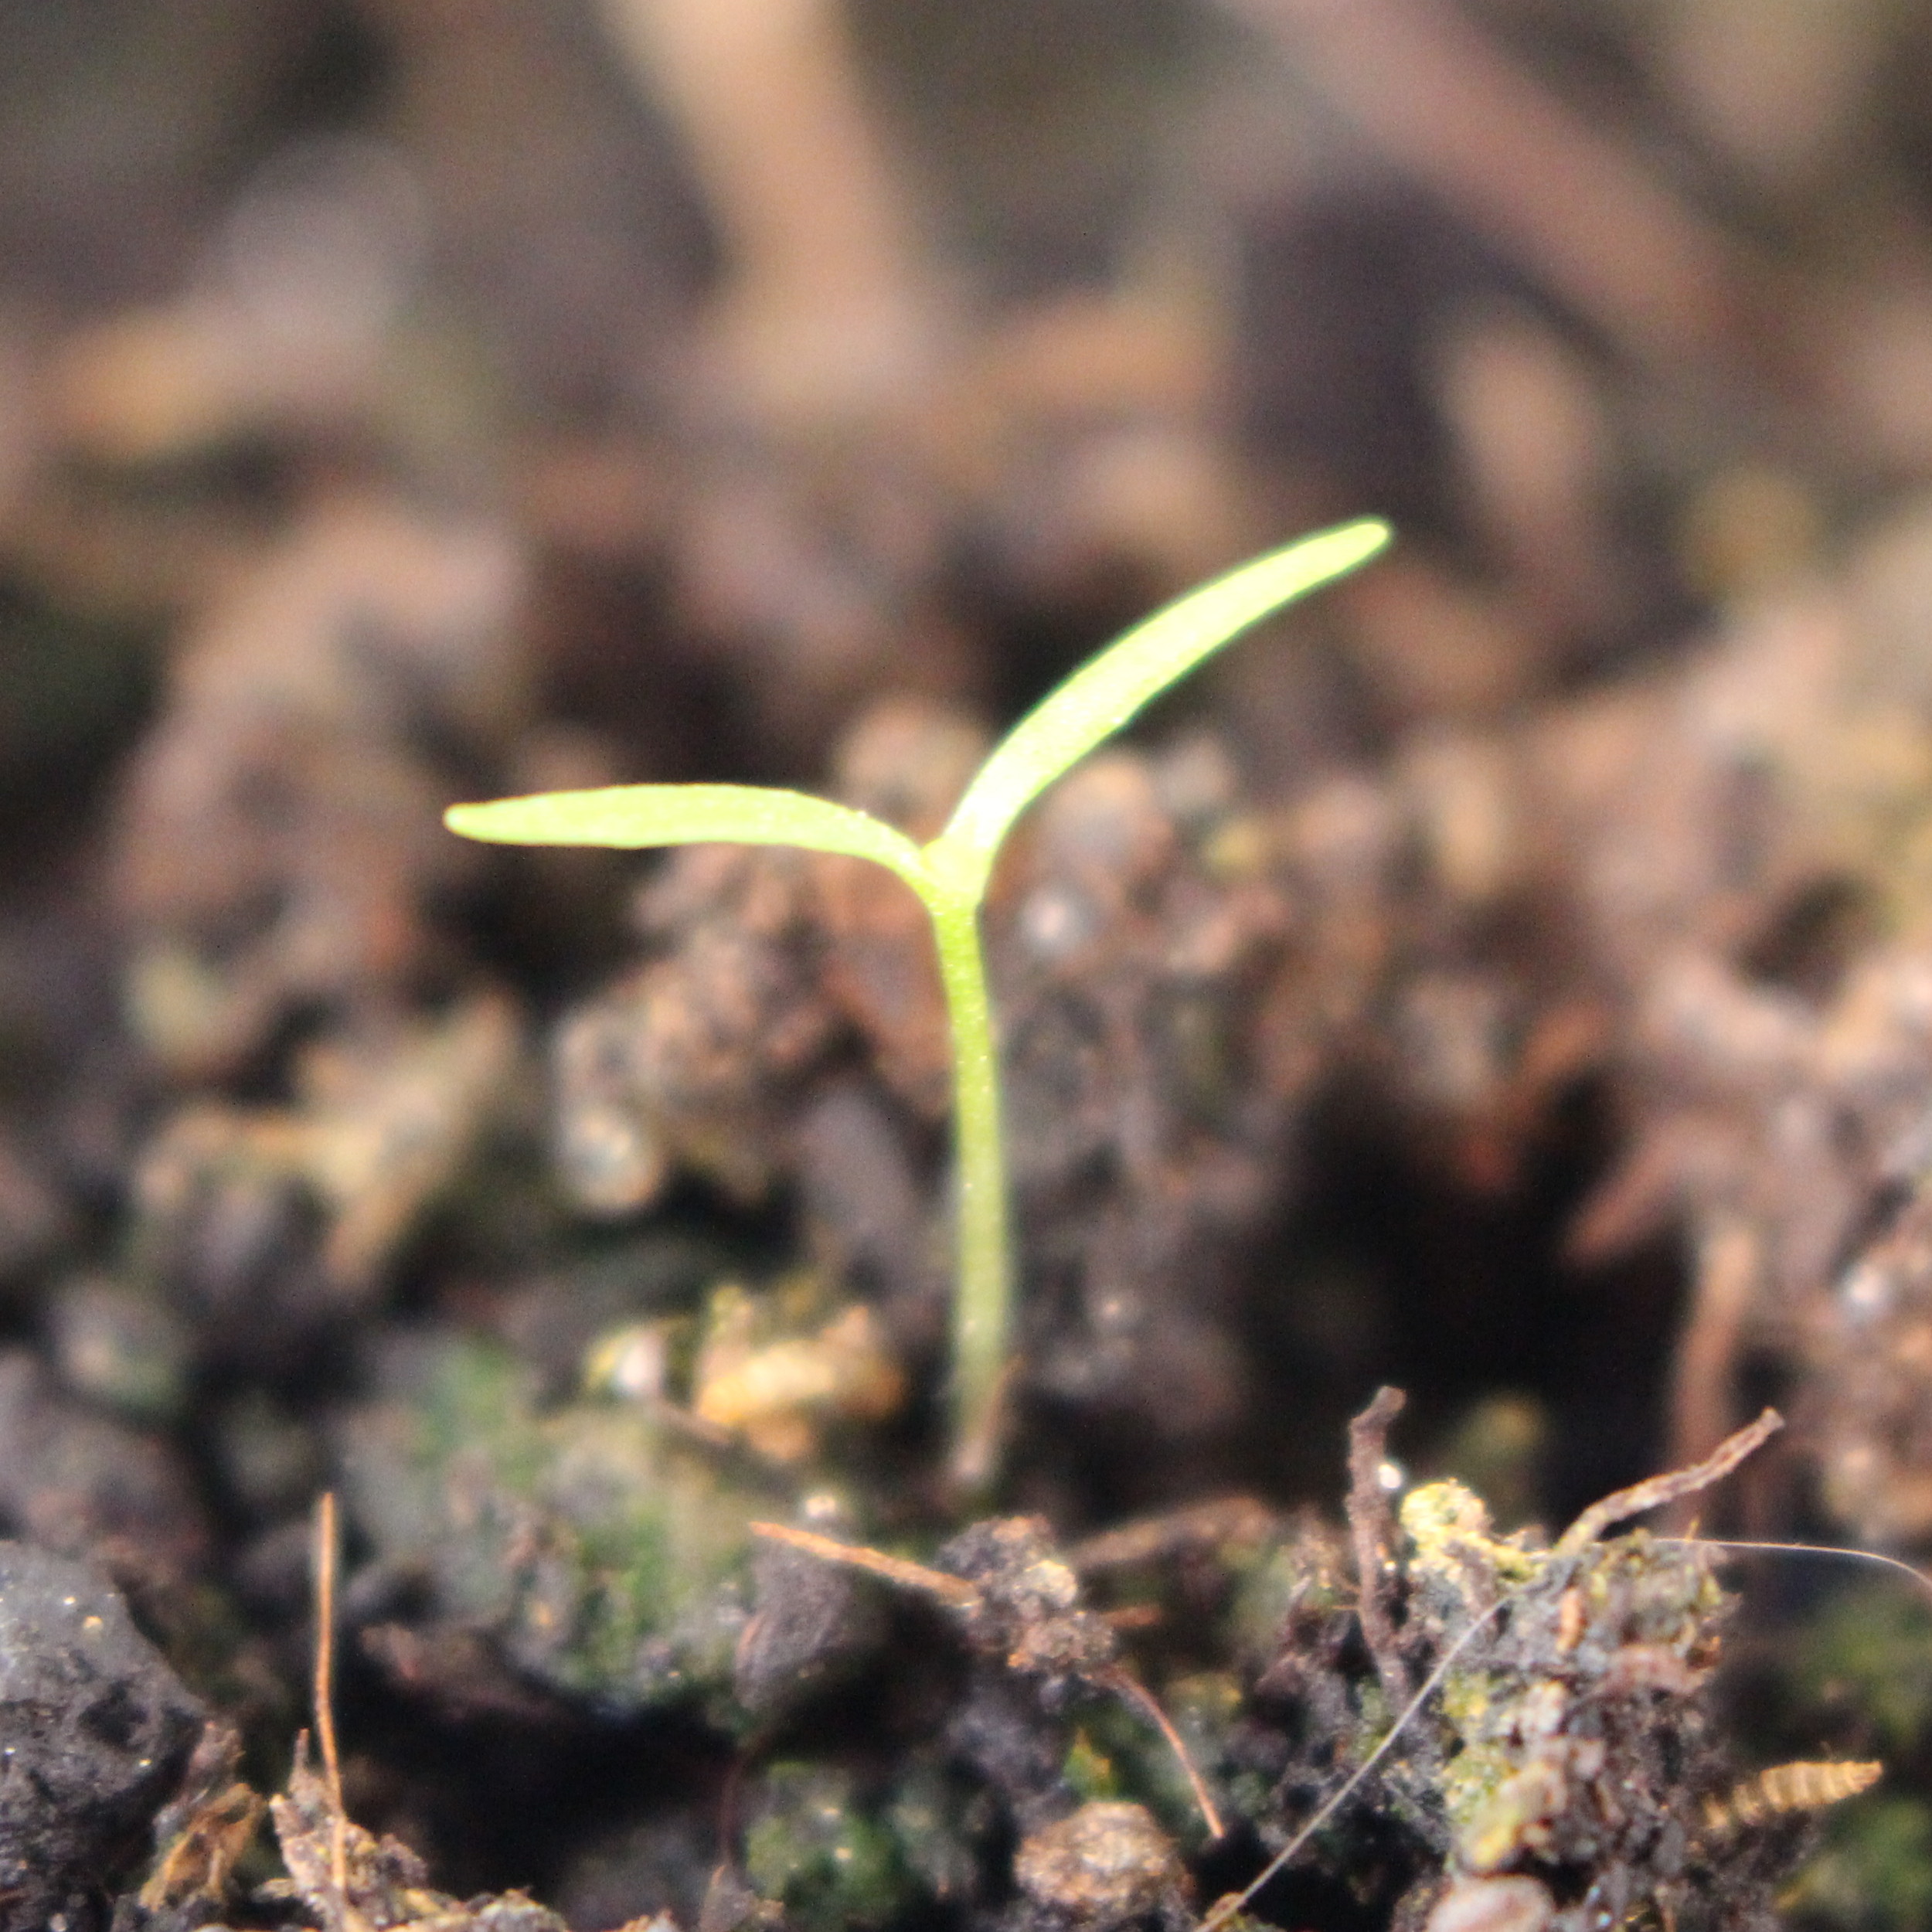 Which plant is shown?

Papaver rhoeas
